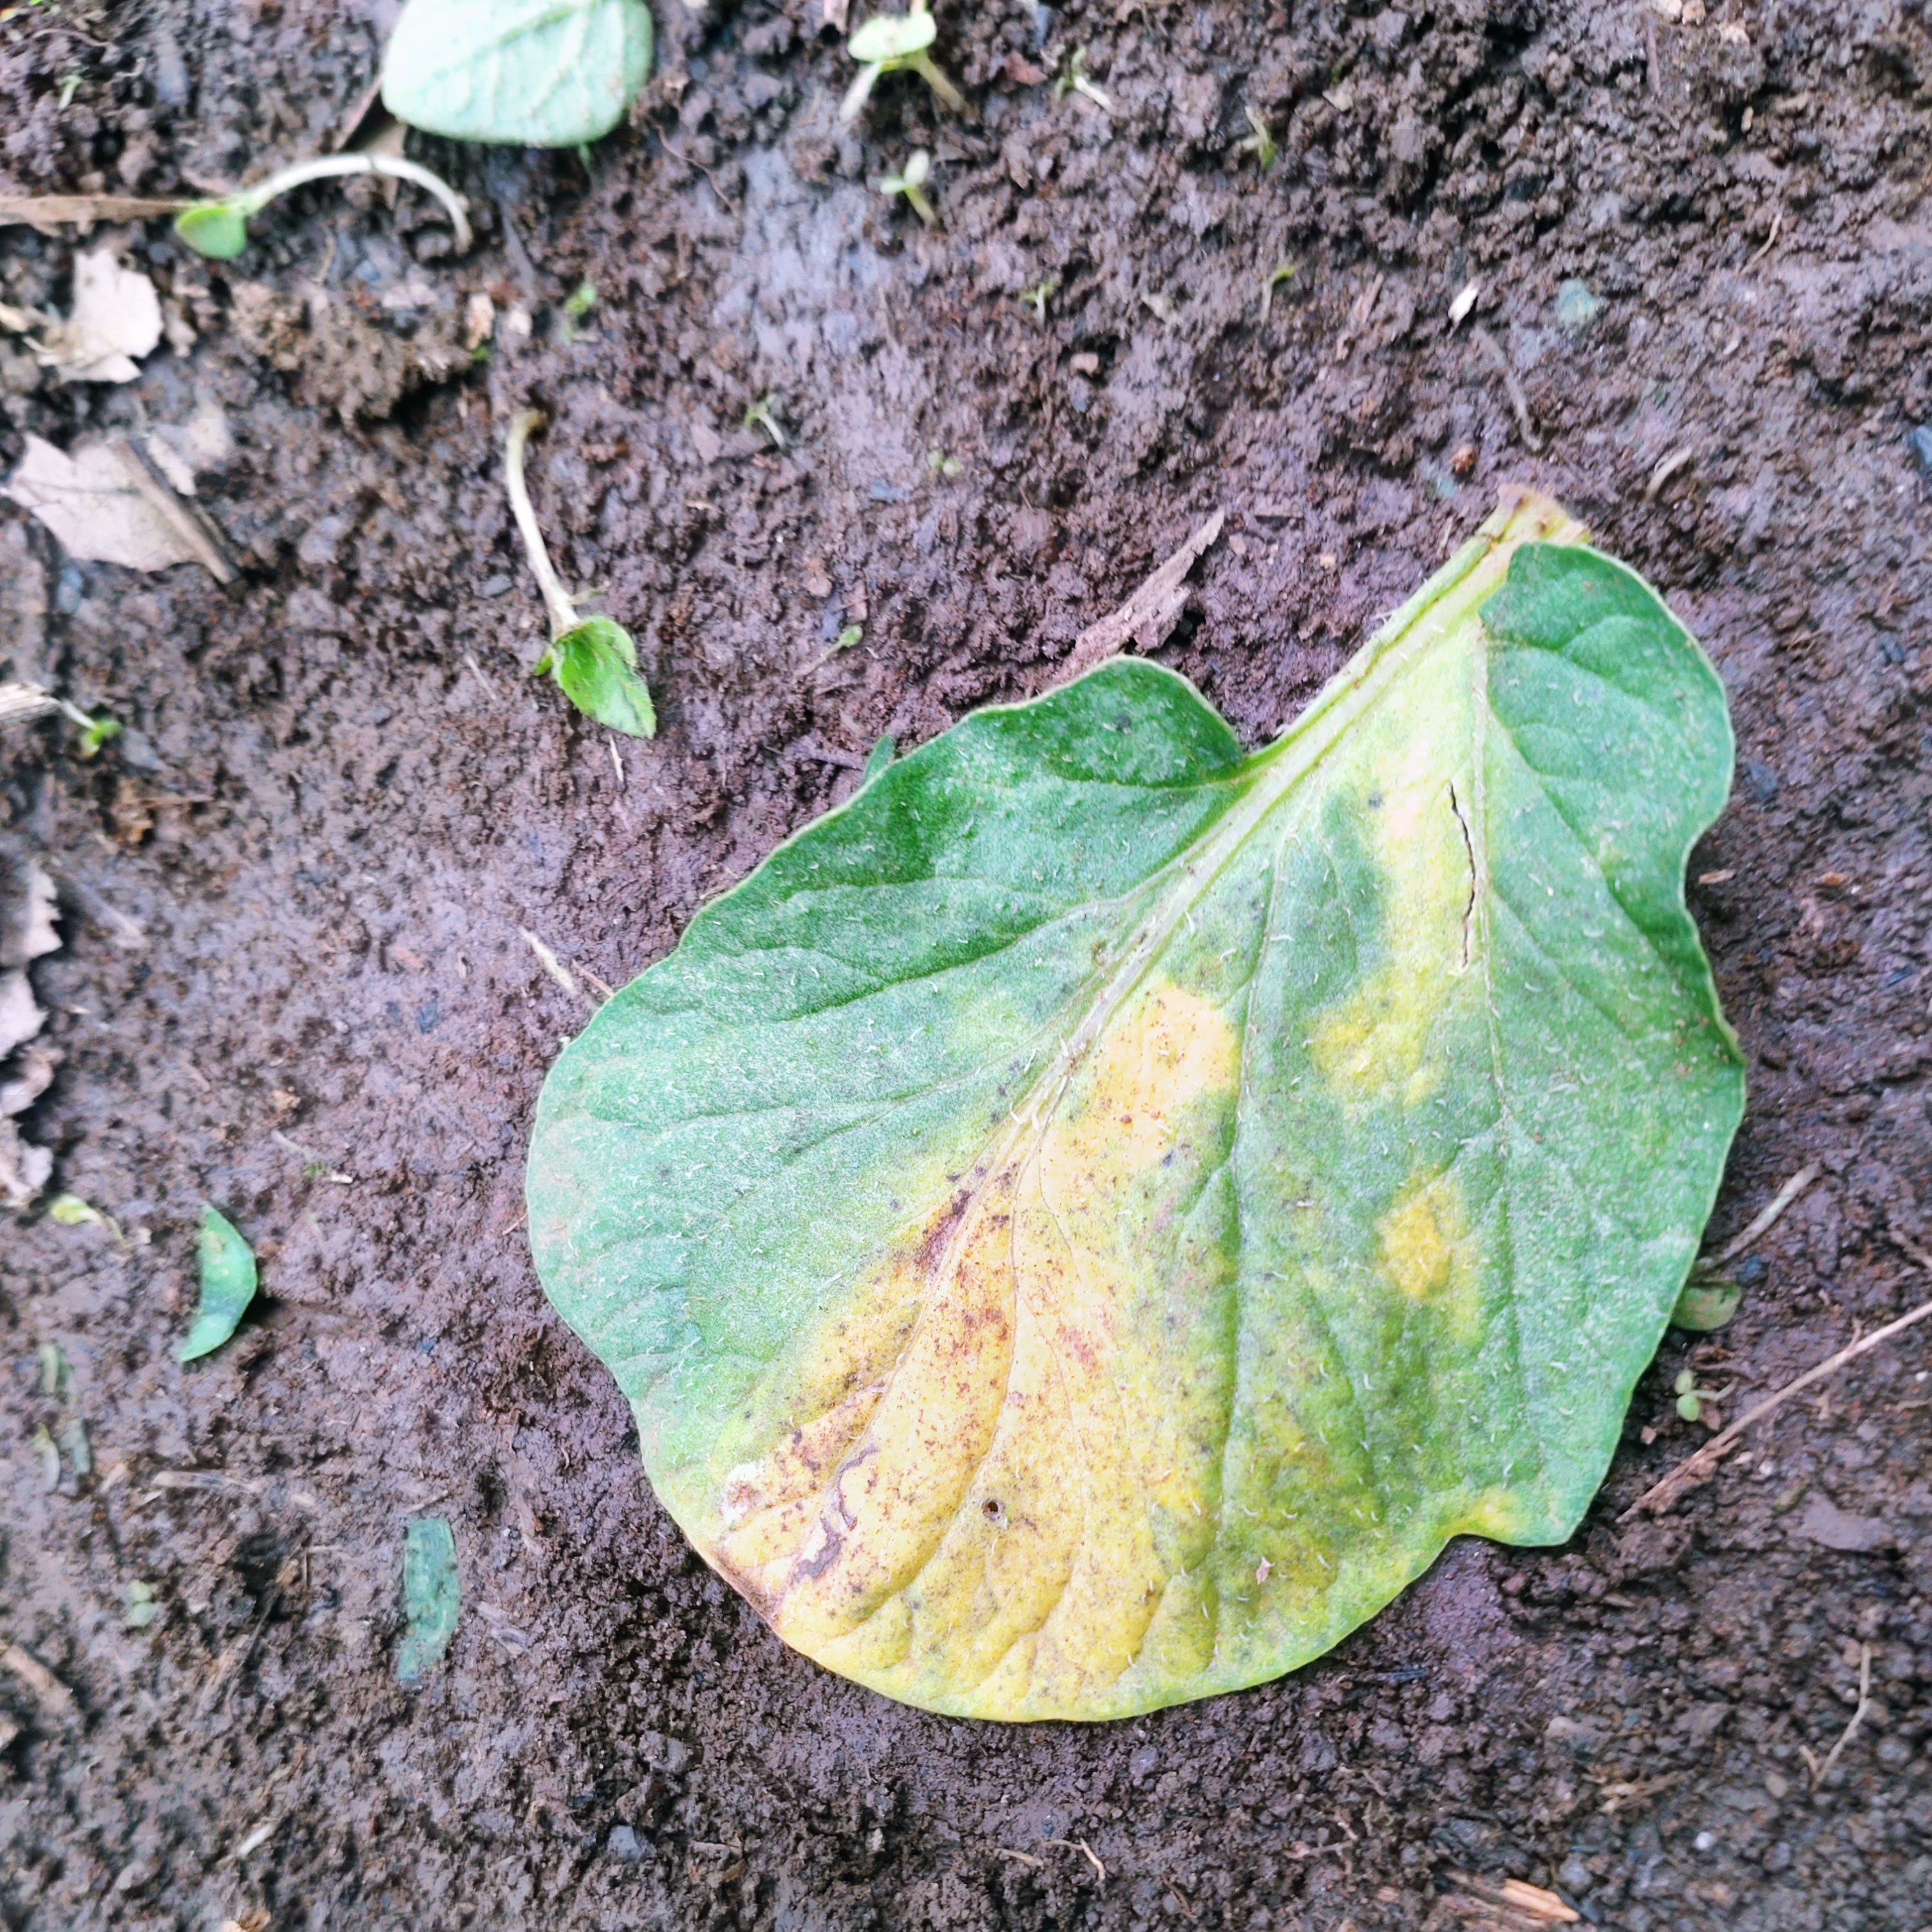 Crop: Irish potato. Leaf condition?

late blight
